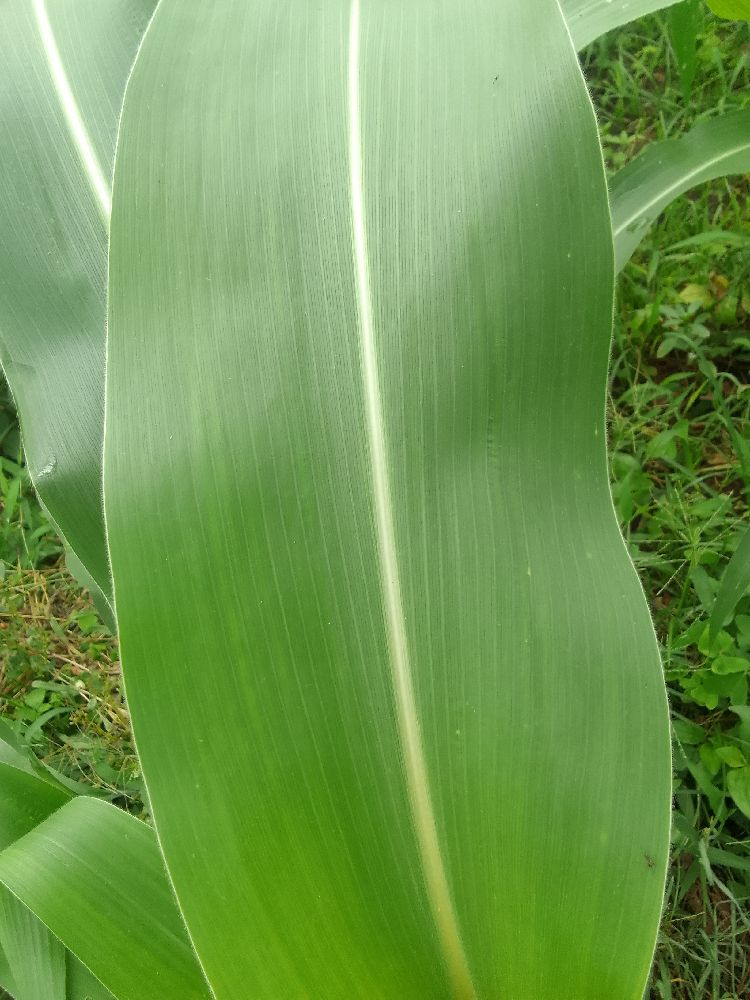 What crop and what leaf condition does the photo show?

maize, healthy
